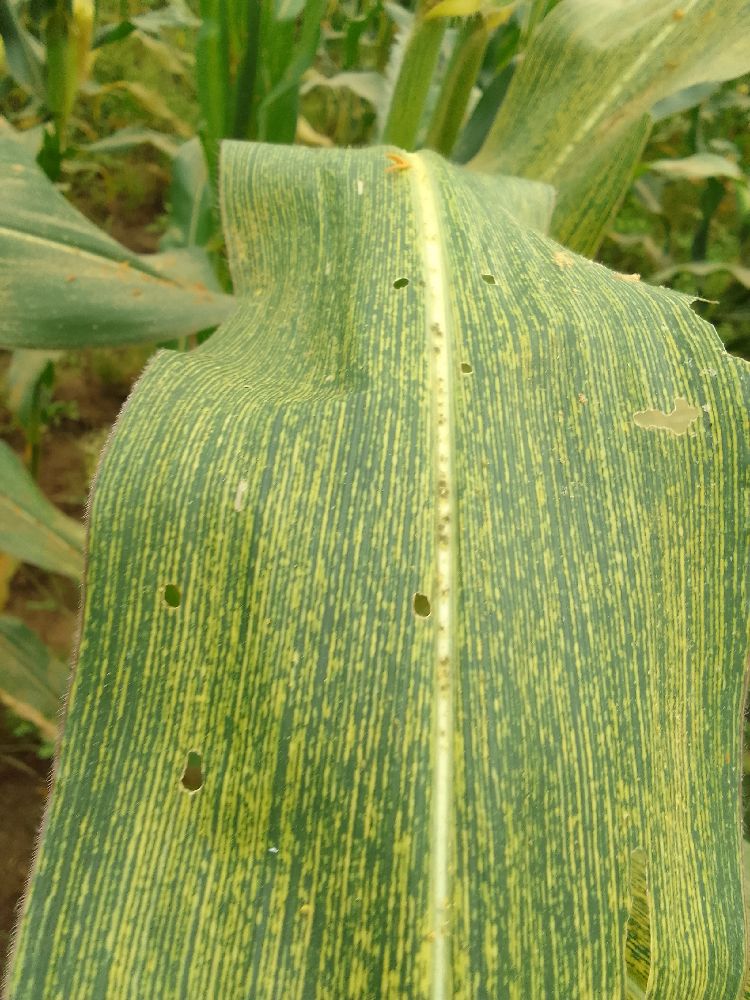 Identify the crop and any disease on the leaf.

maize, maize streak virus
